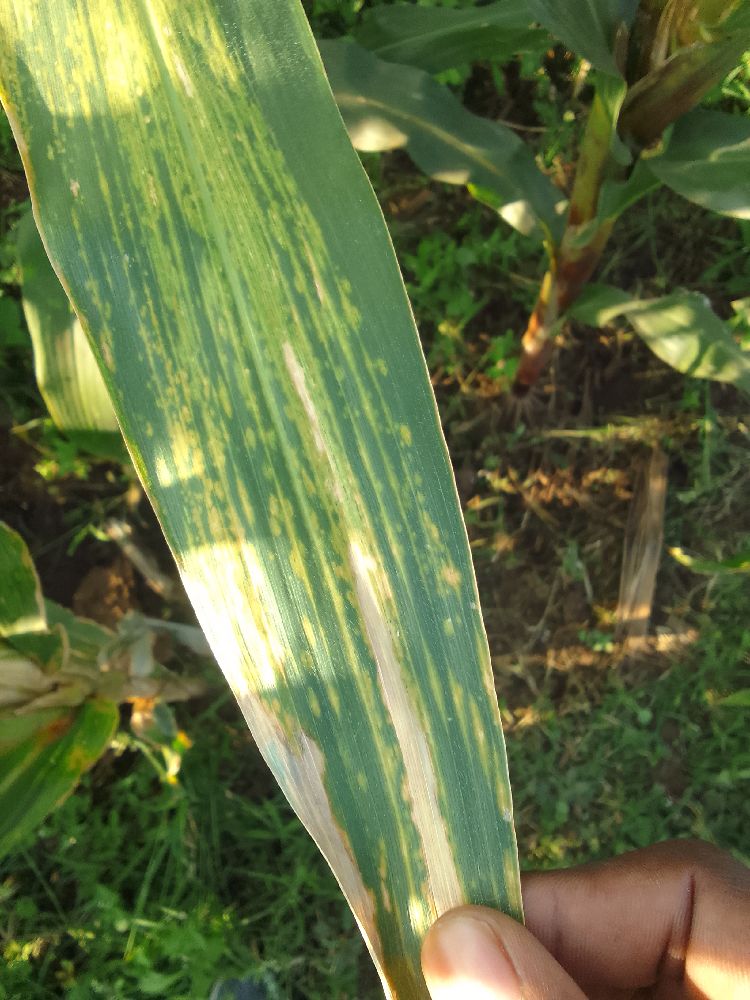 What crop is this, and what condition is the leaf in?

maize, maize lethal necrosis
